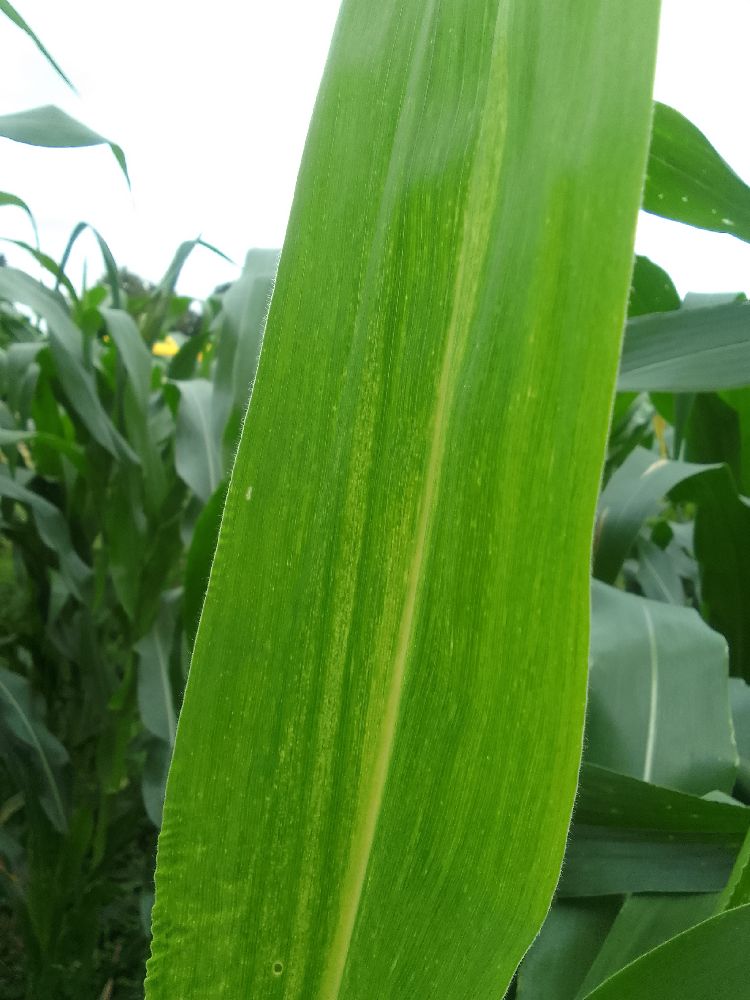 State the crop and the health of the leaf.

maize, healthy
